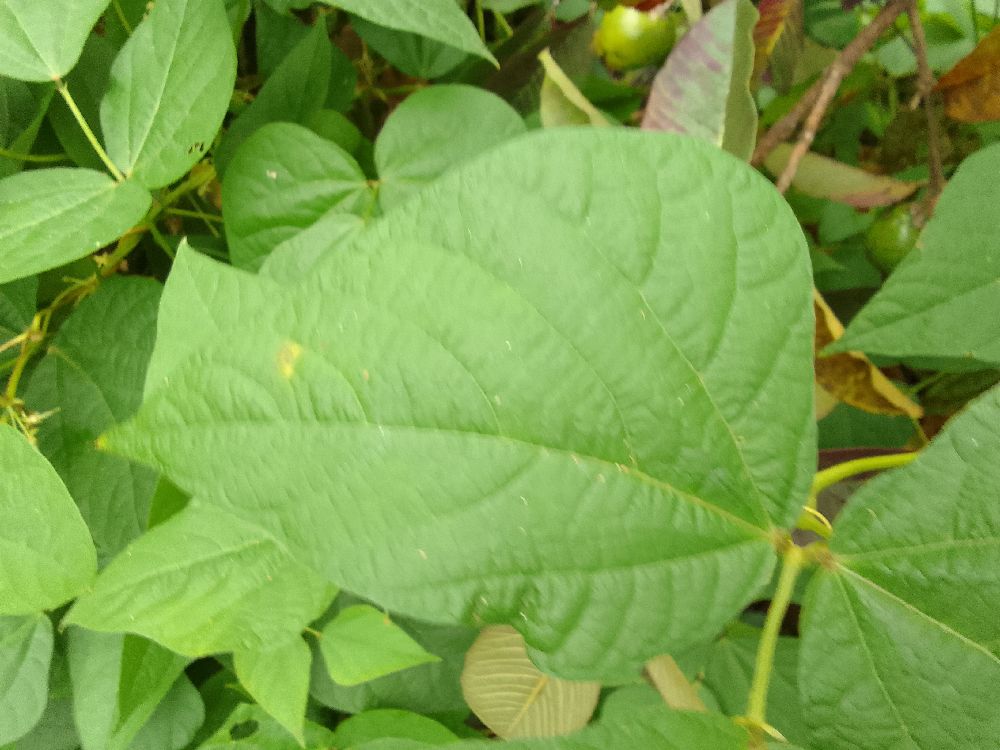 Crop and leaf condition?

common bean, healthy
